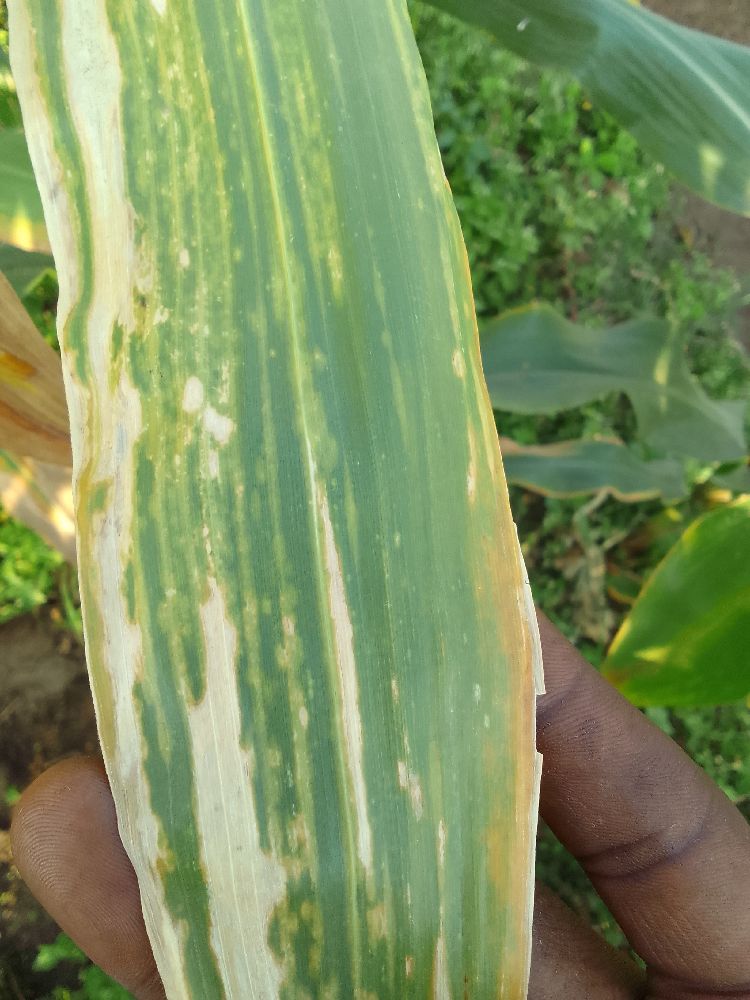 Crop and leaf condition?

maize, maize lethal necrosis
